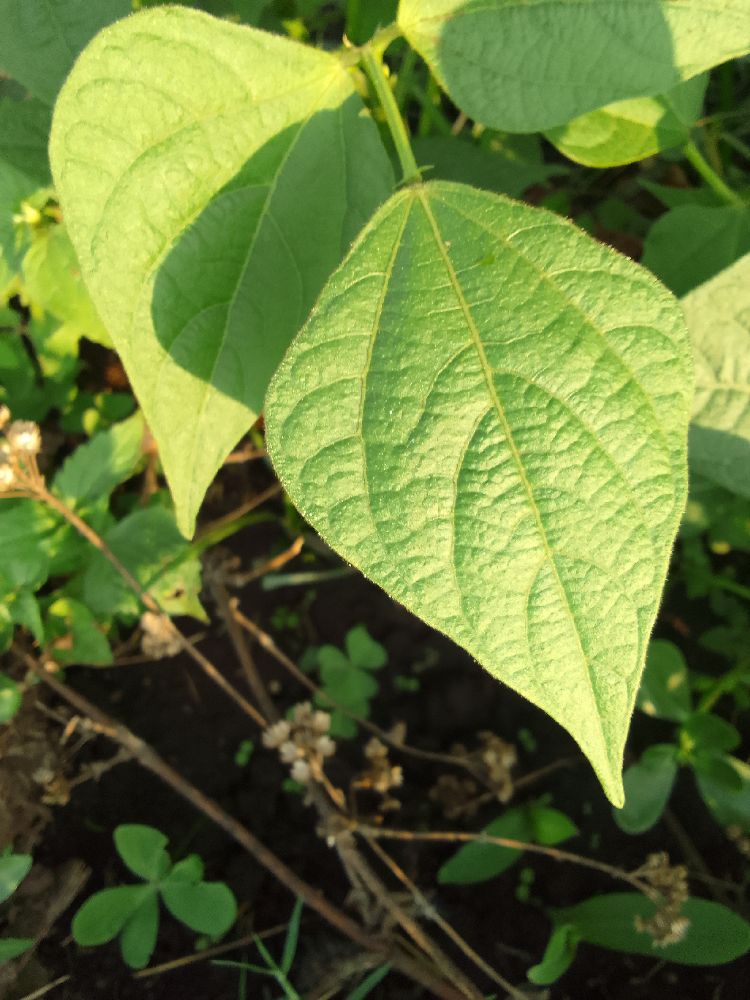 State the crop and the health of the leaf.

common bean, healthy
